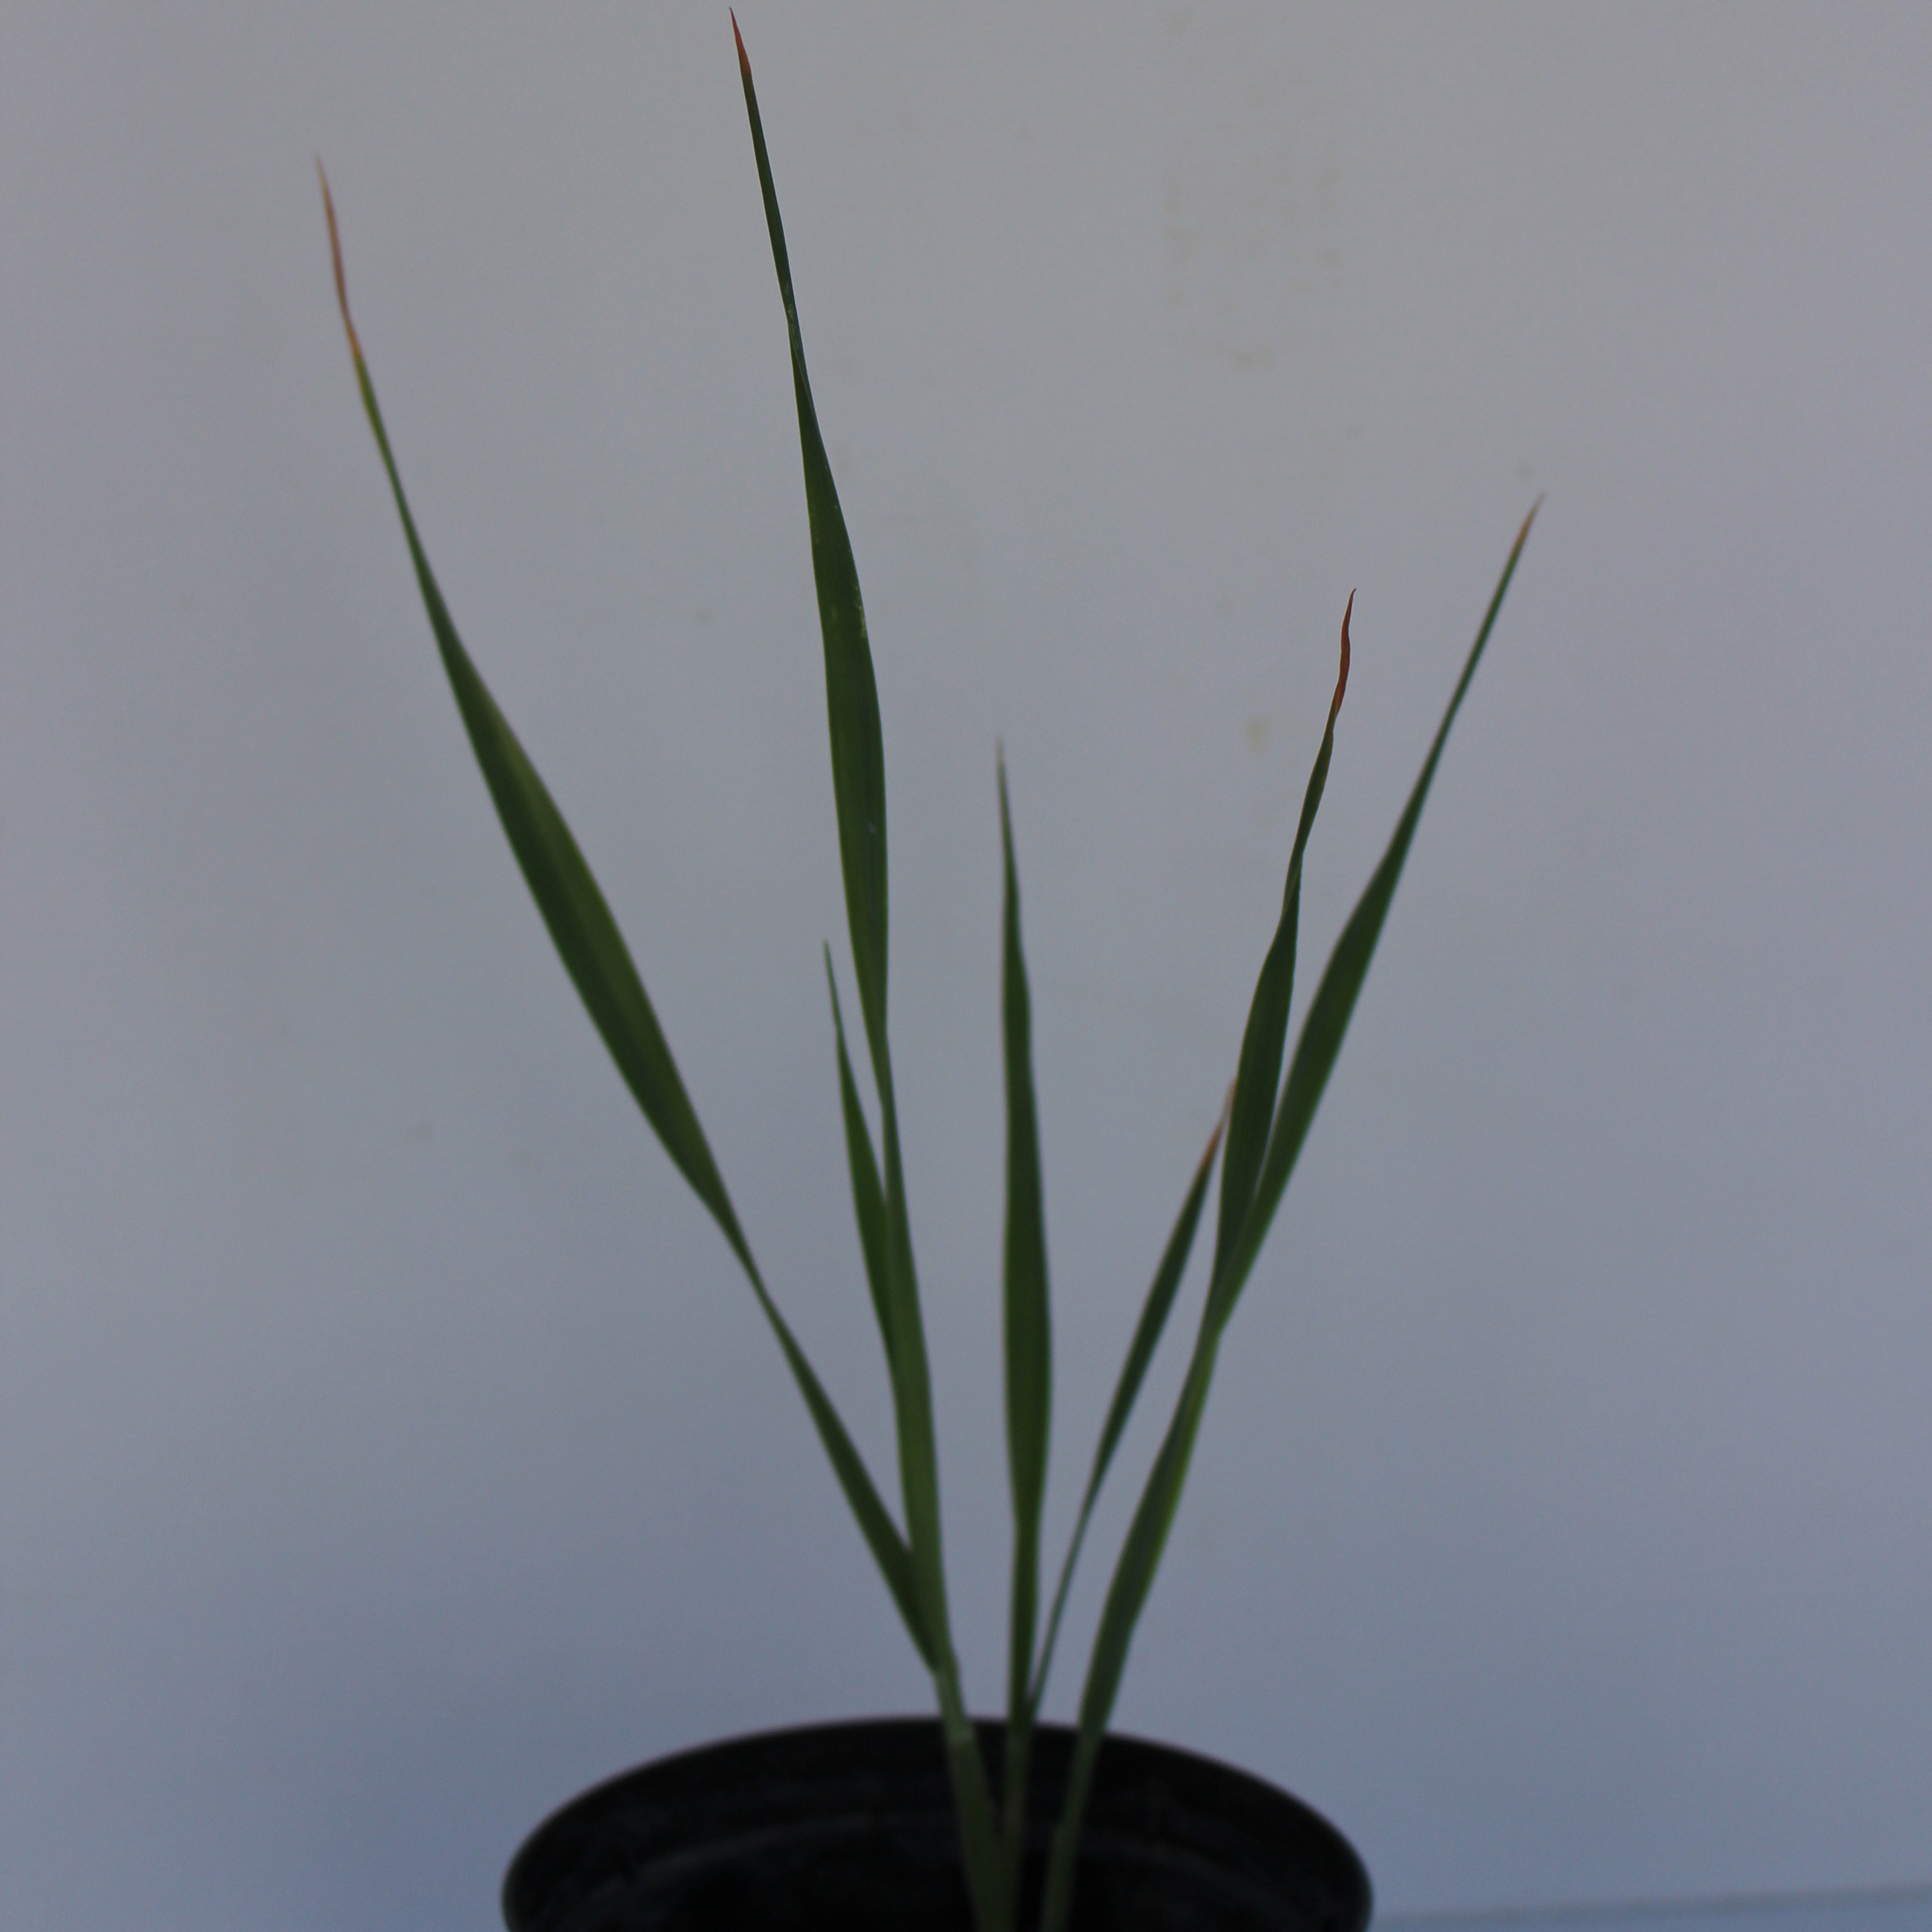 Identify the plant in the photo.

Avena sterilis
